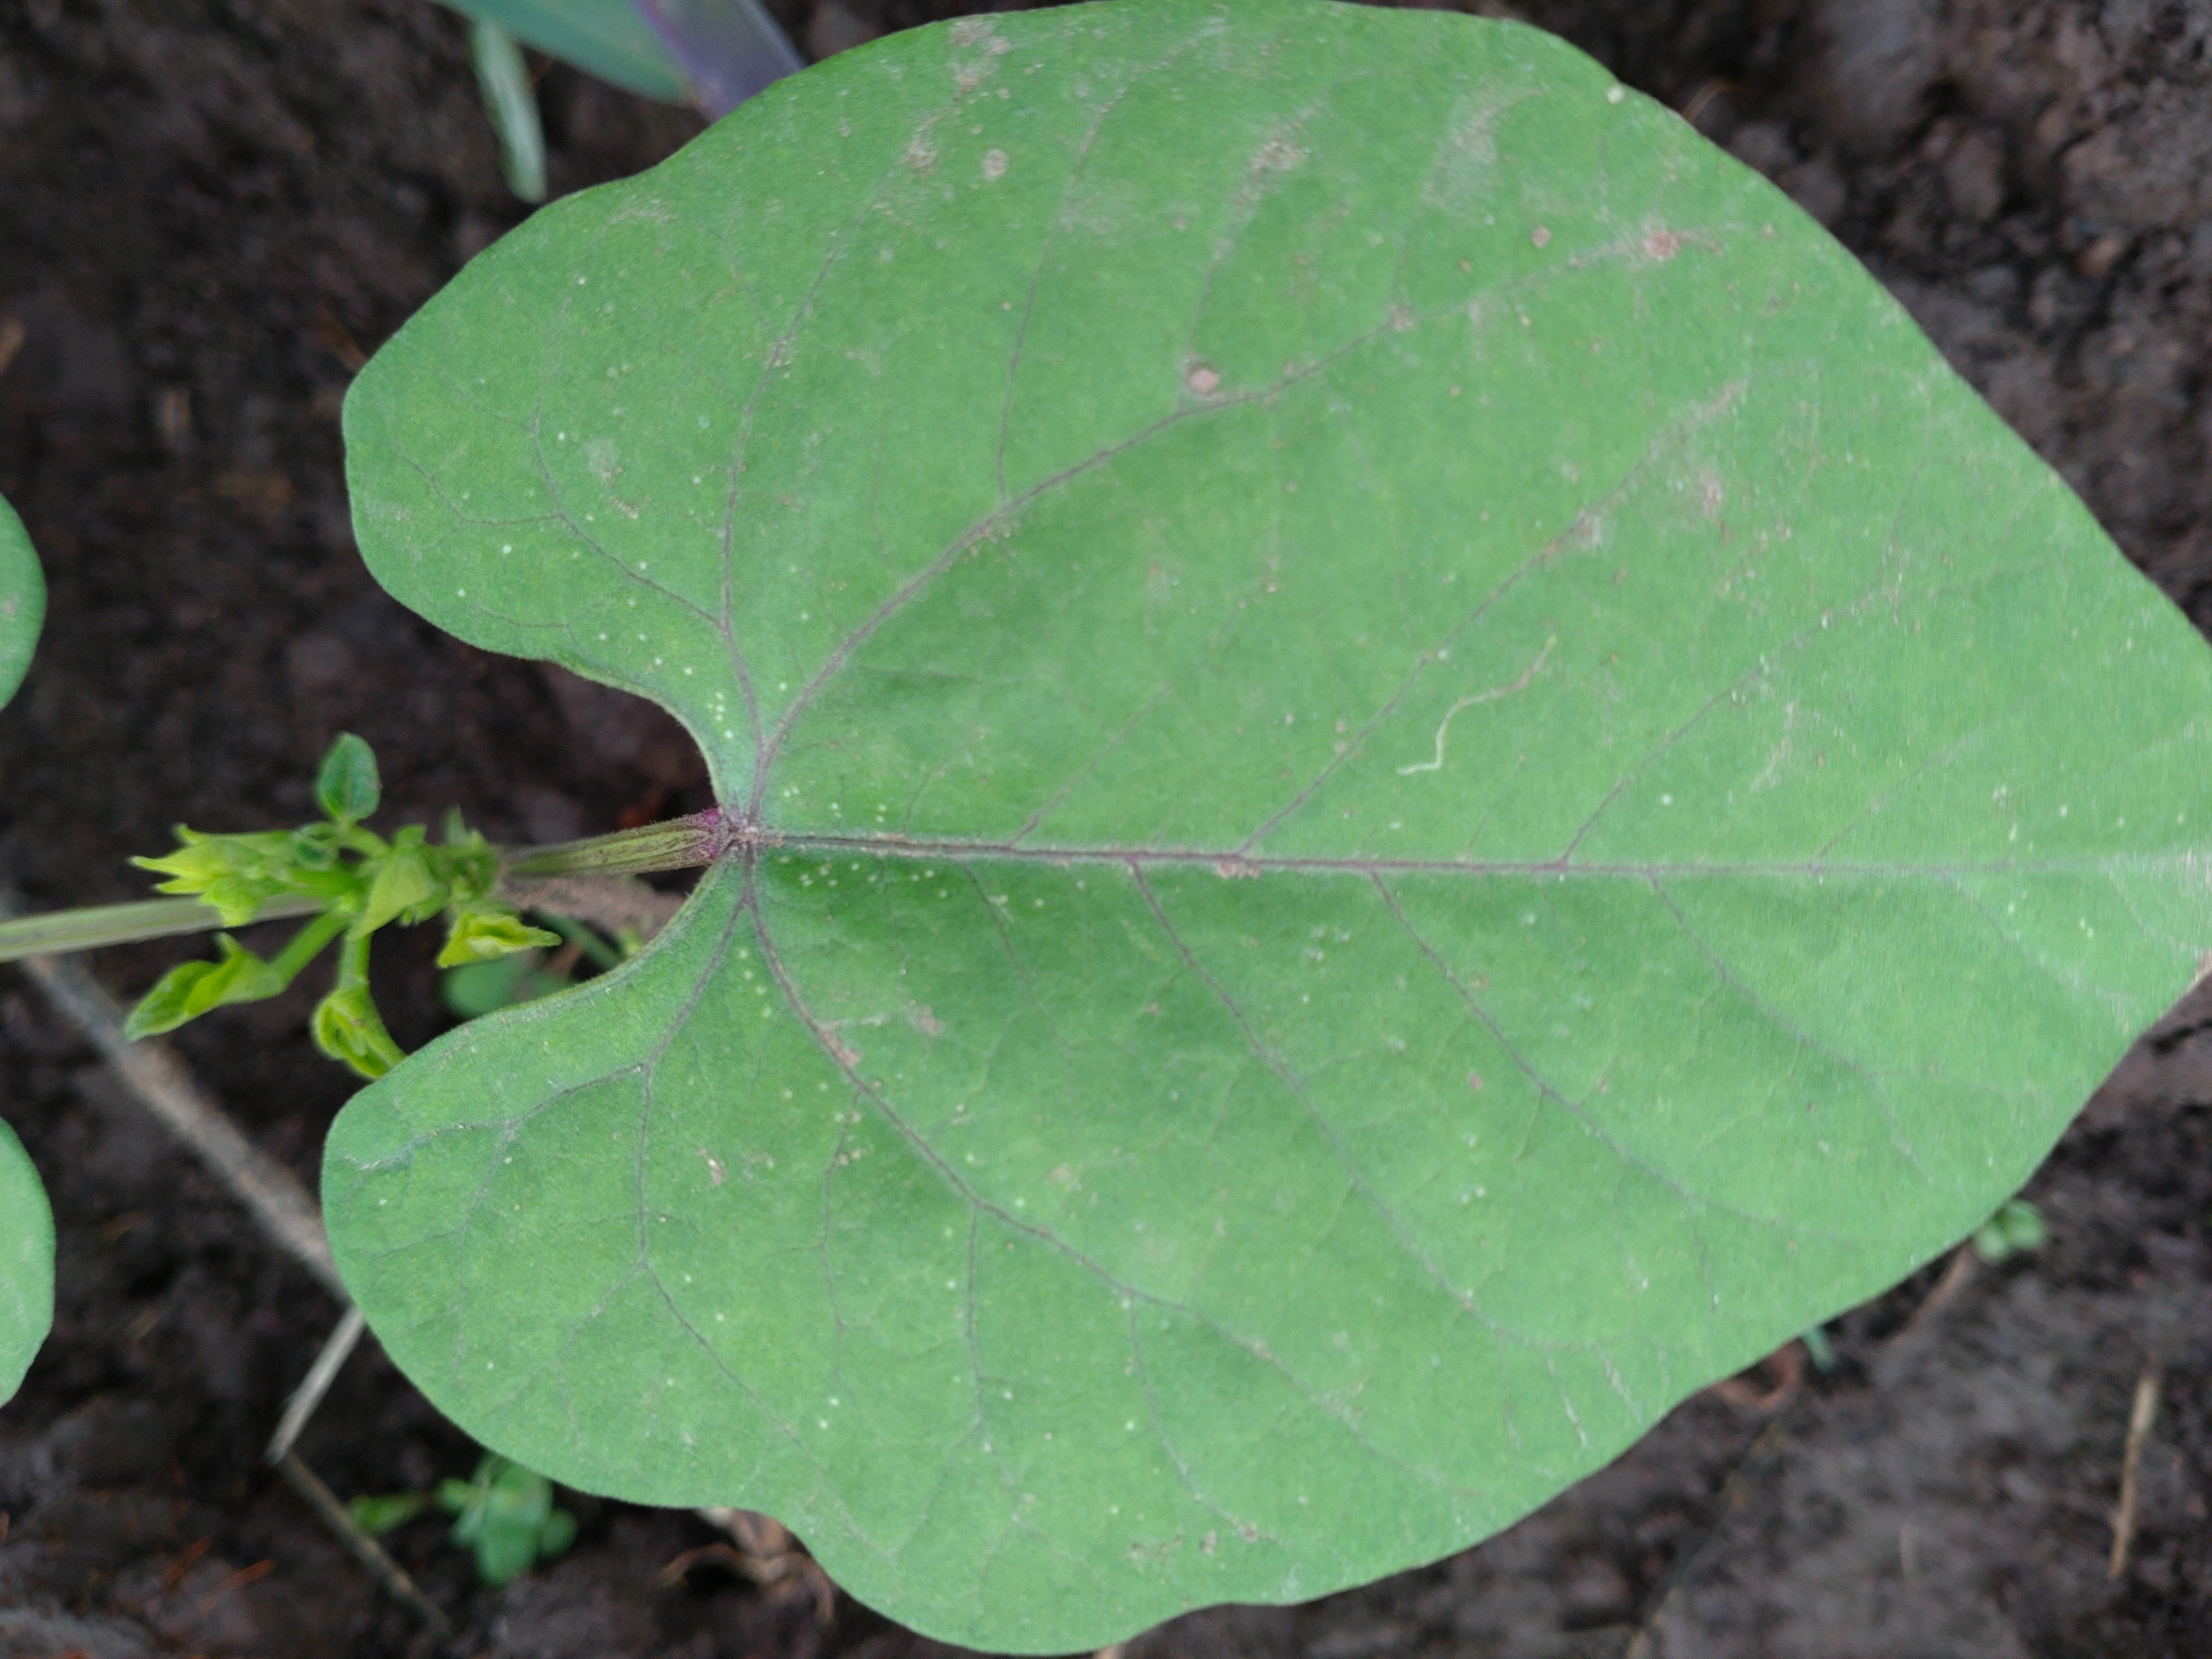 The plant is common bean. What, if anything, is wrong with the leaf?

healthy
